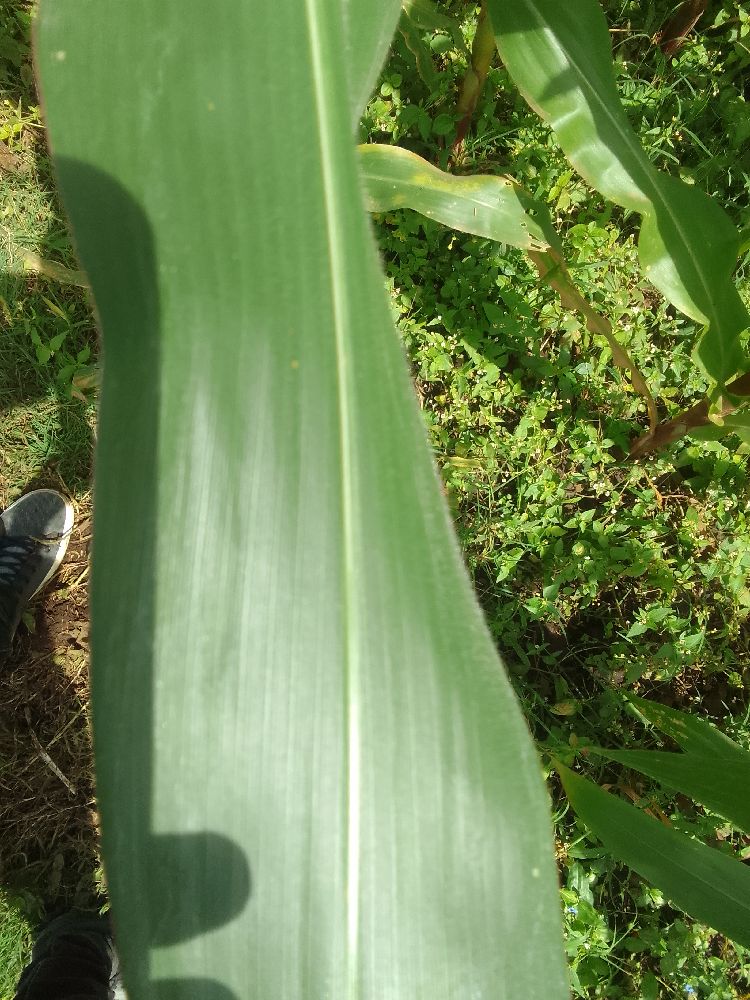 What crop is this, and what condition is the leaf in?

maize, healthy
